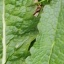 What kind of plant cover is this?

structured weed
